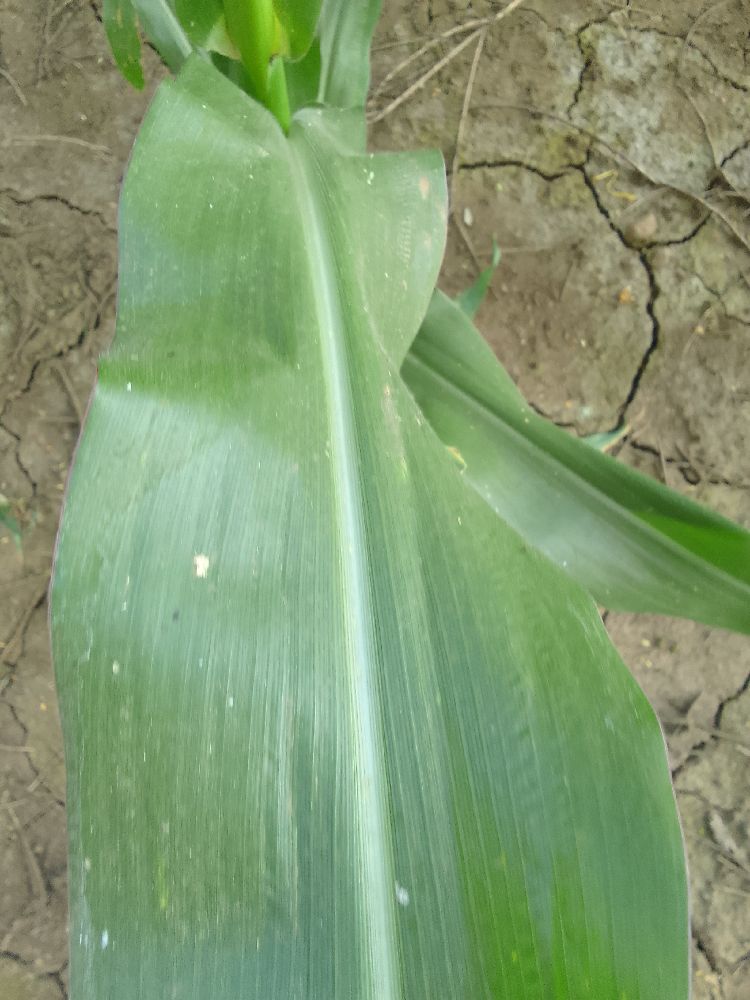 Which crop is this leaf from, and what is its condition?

maize, healthy
